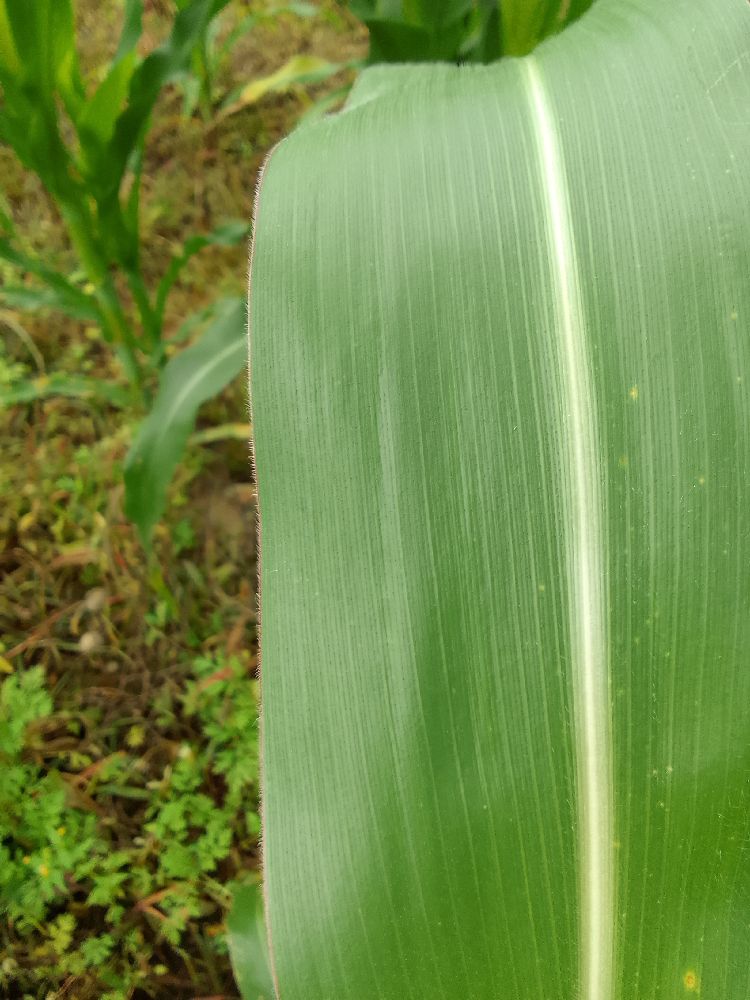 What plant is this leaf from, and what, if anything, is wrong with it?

maize, healthy
